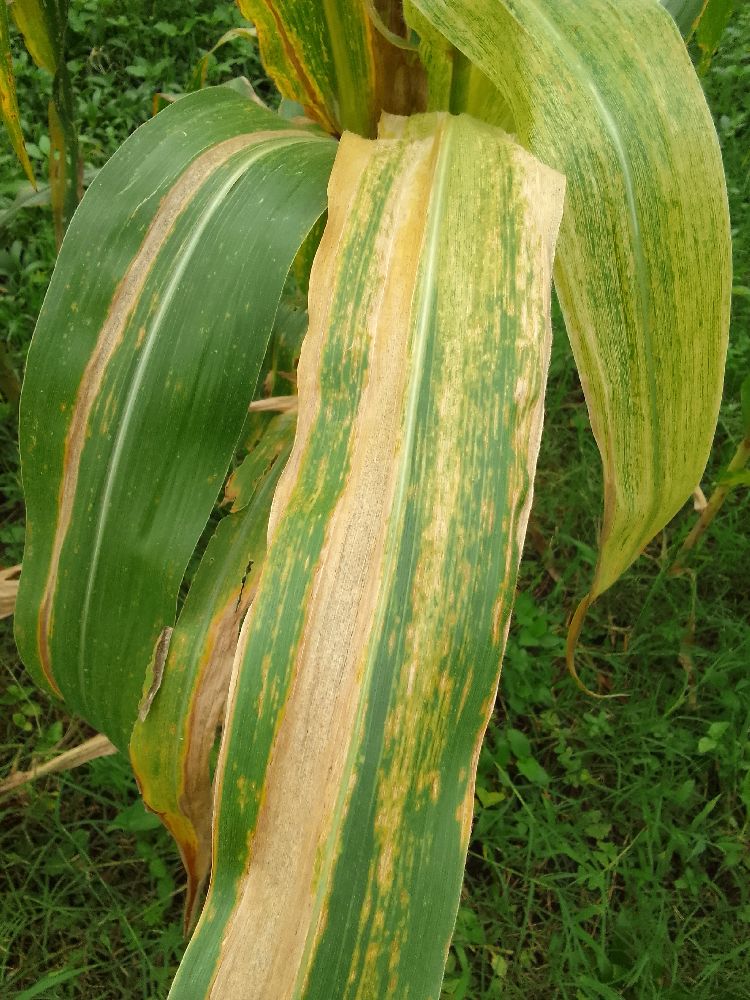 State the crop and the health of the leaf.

maize, maize lethal necrosis
